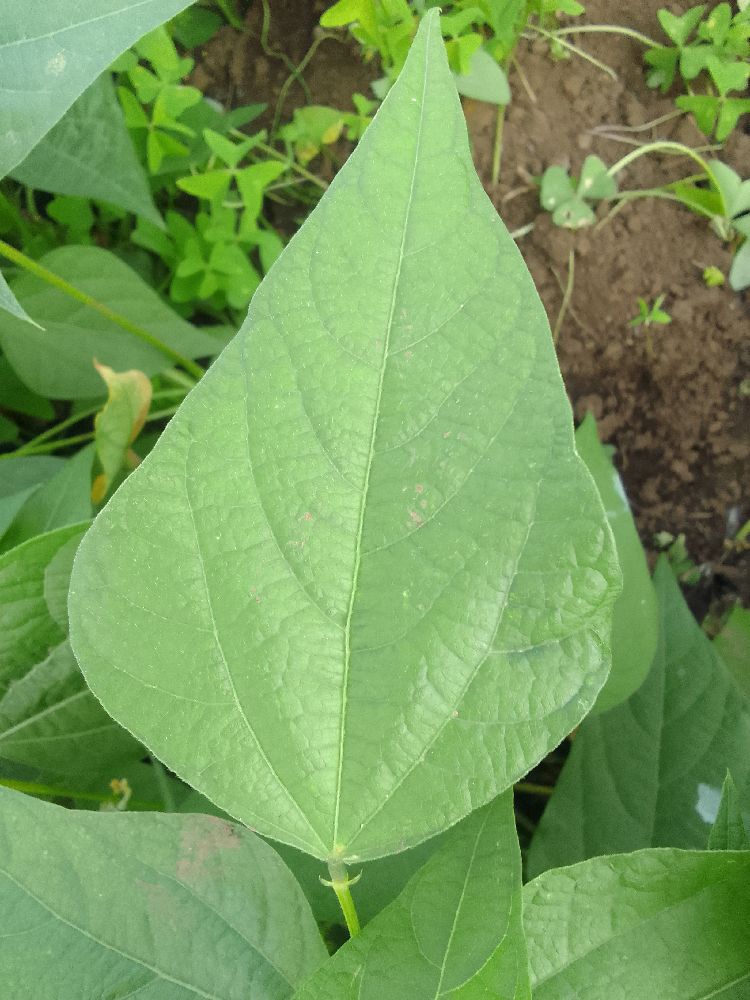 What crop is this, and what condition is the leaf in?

common bean, healthy
